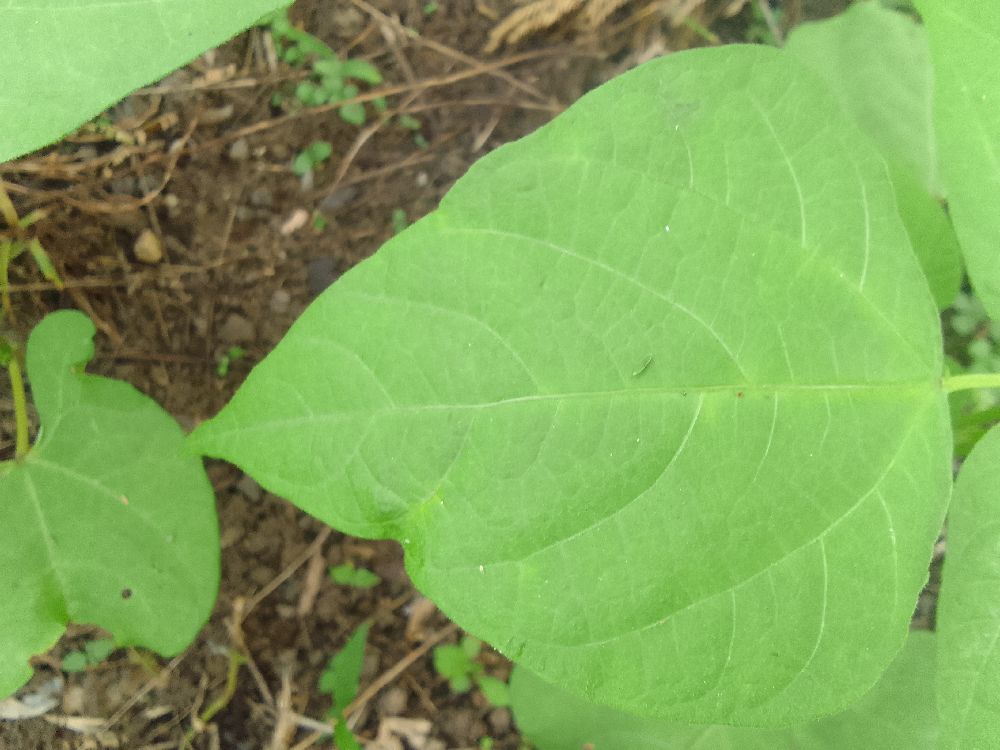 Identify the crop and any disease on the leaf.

common bean, healthy
